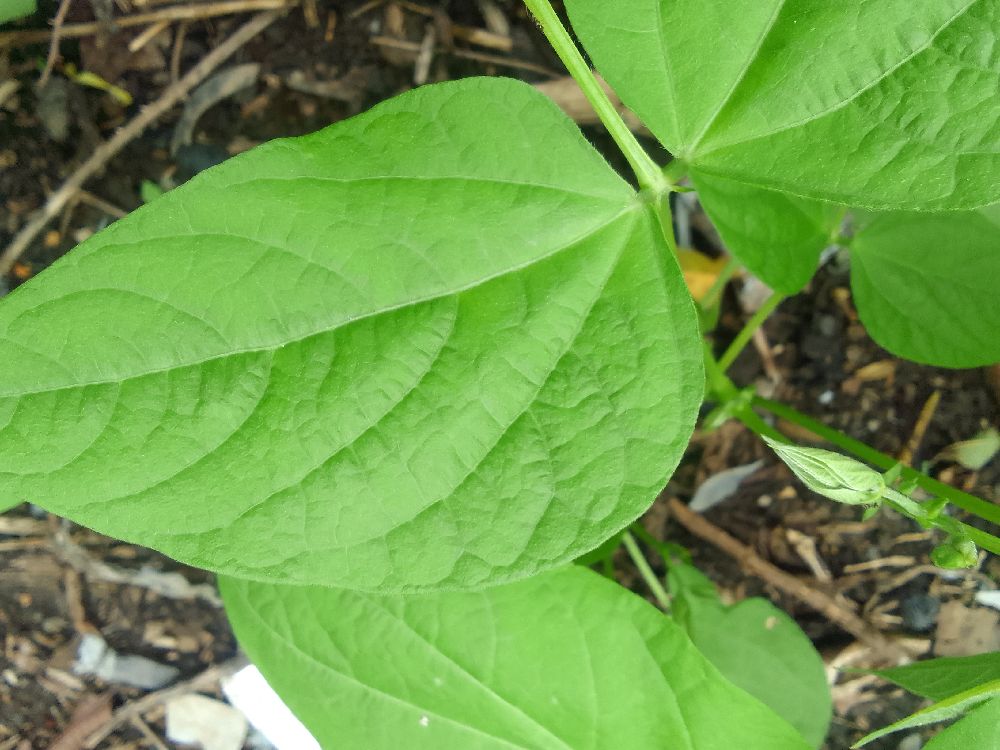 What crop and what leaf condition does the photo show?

common bean, healthy
